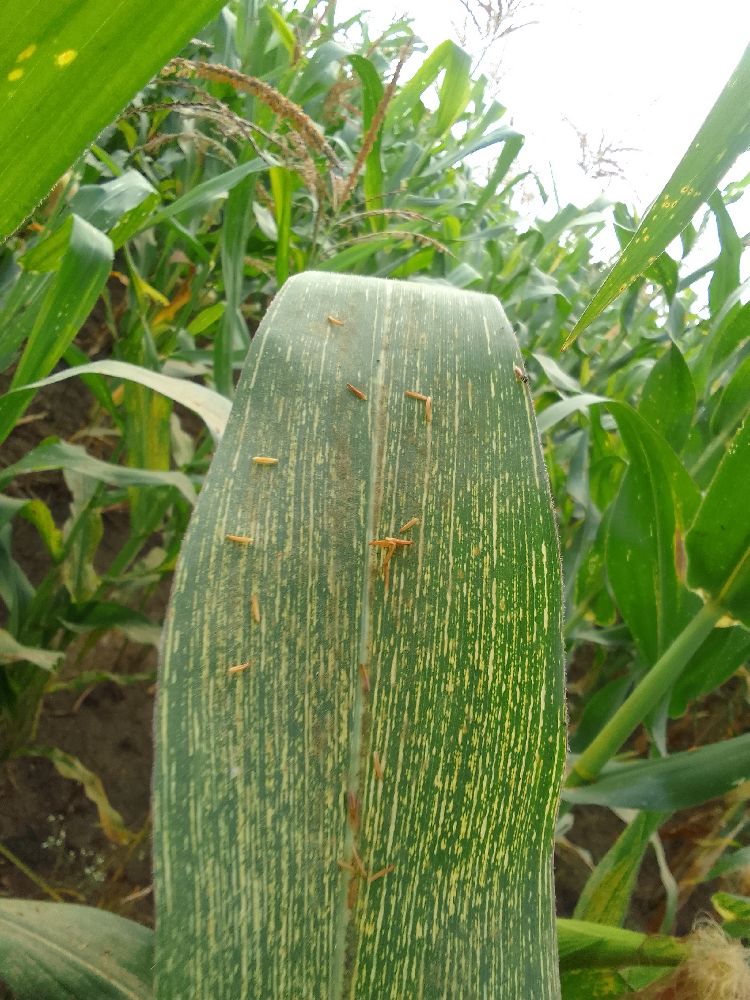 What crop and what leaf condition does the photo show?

maize, maize streak virus
